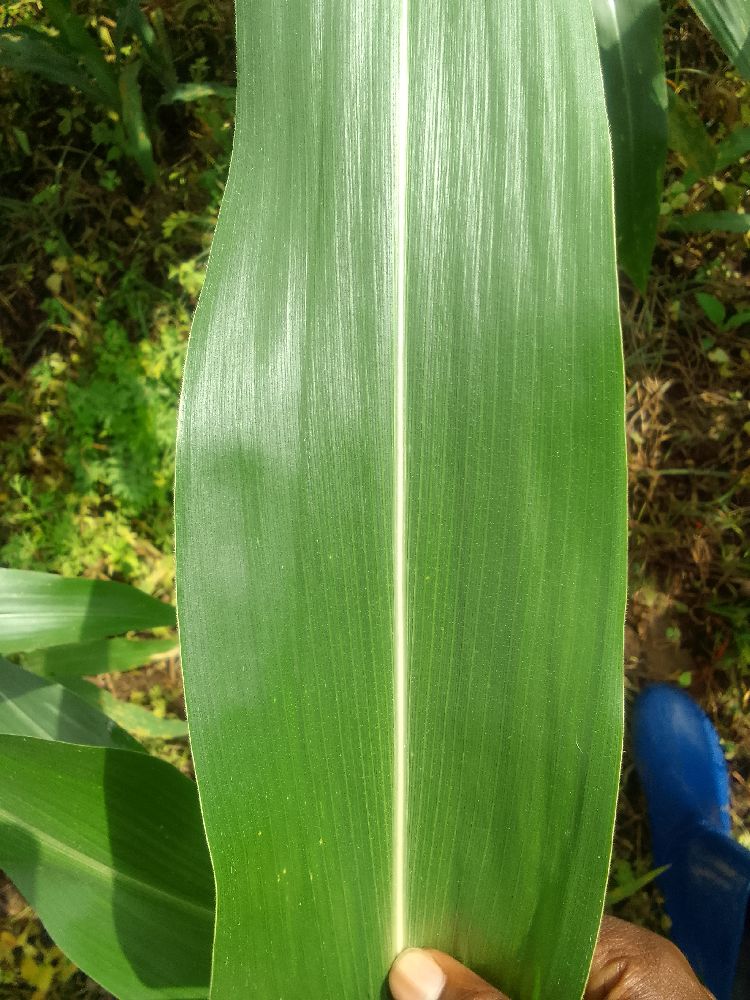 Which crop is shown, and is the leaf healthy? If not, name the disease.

maize, healthy
